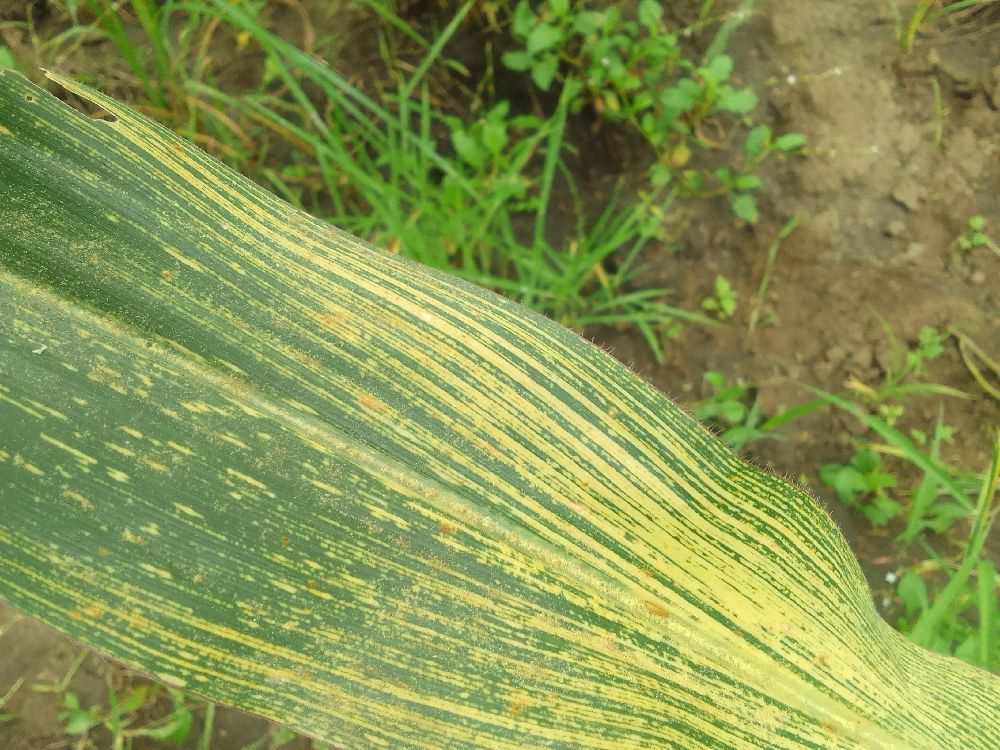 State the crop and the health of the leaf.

maize, maize streak virus
